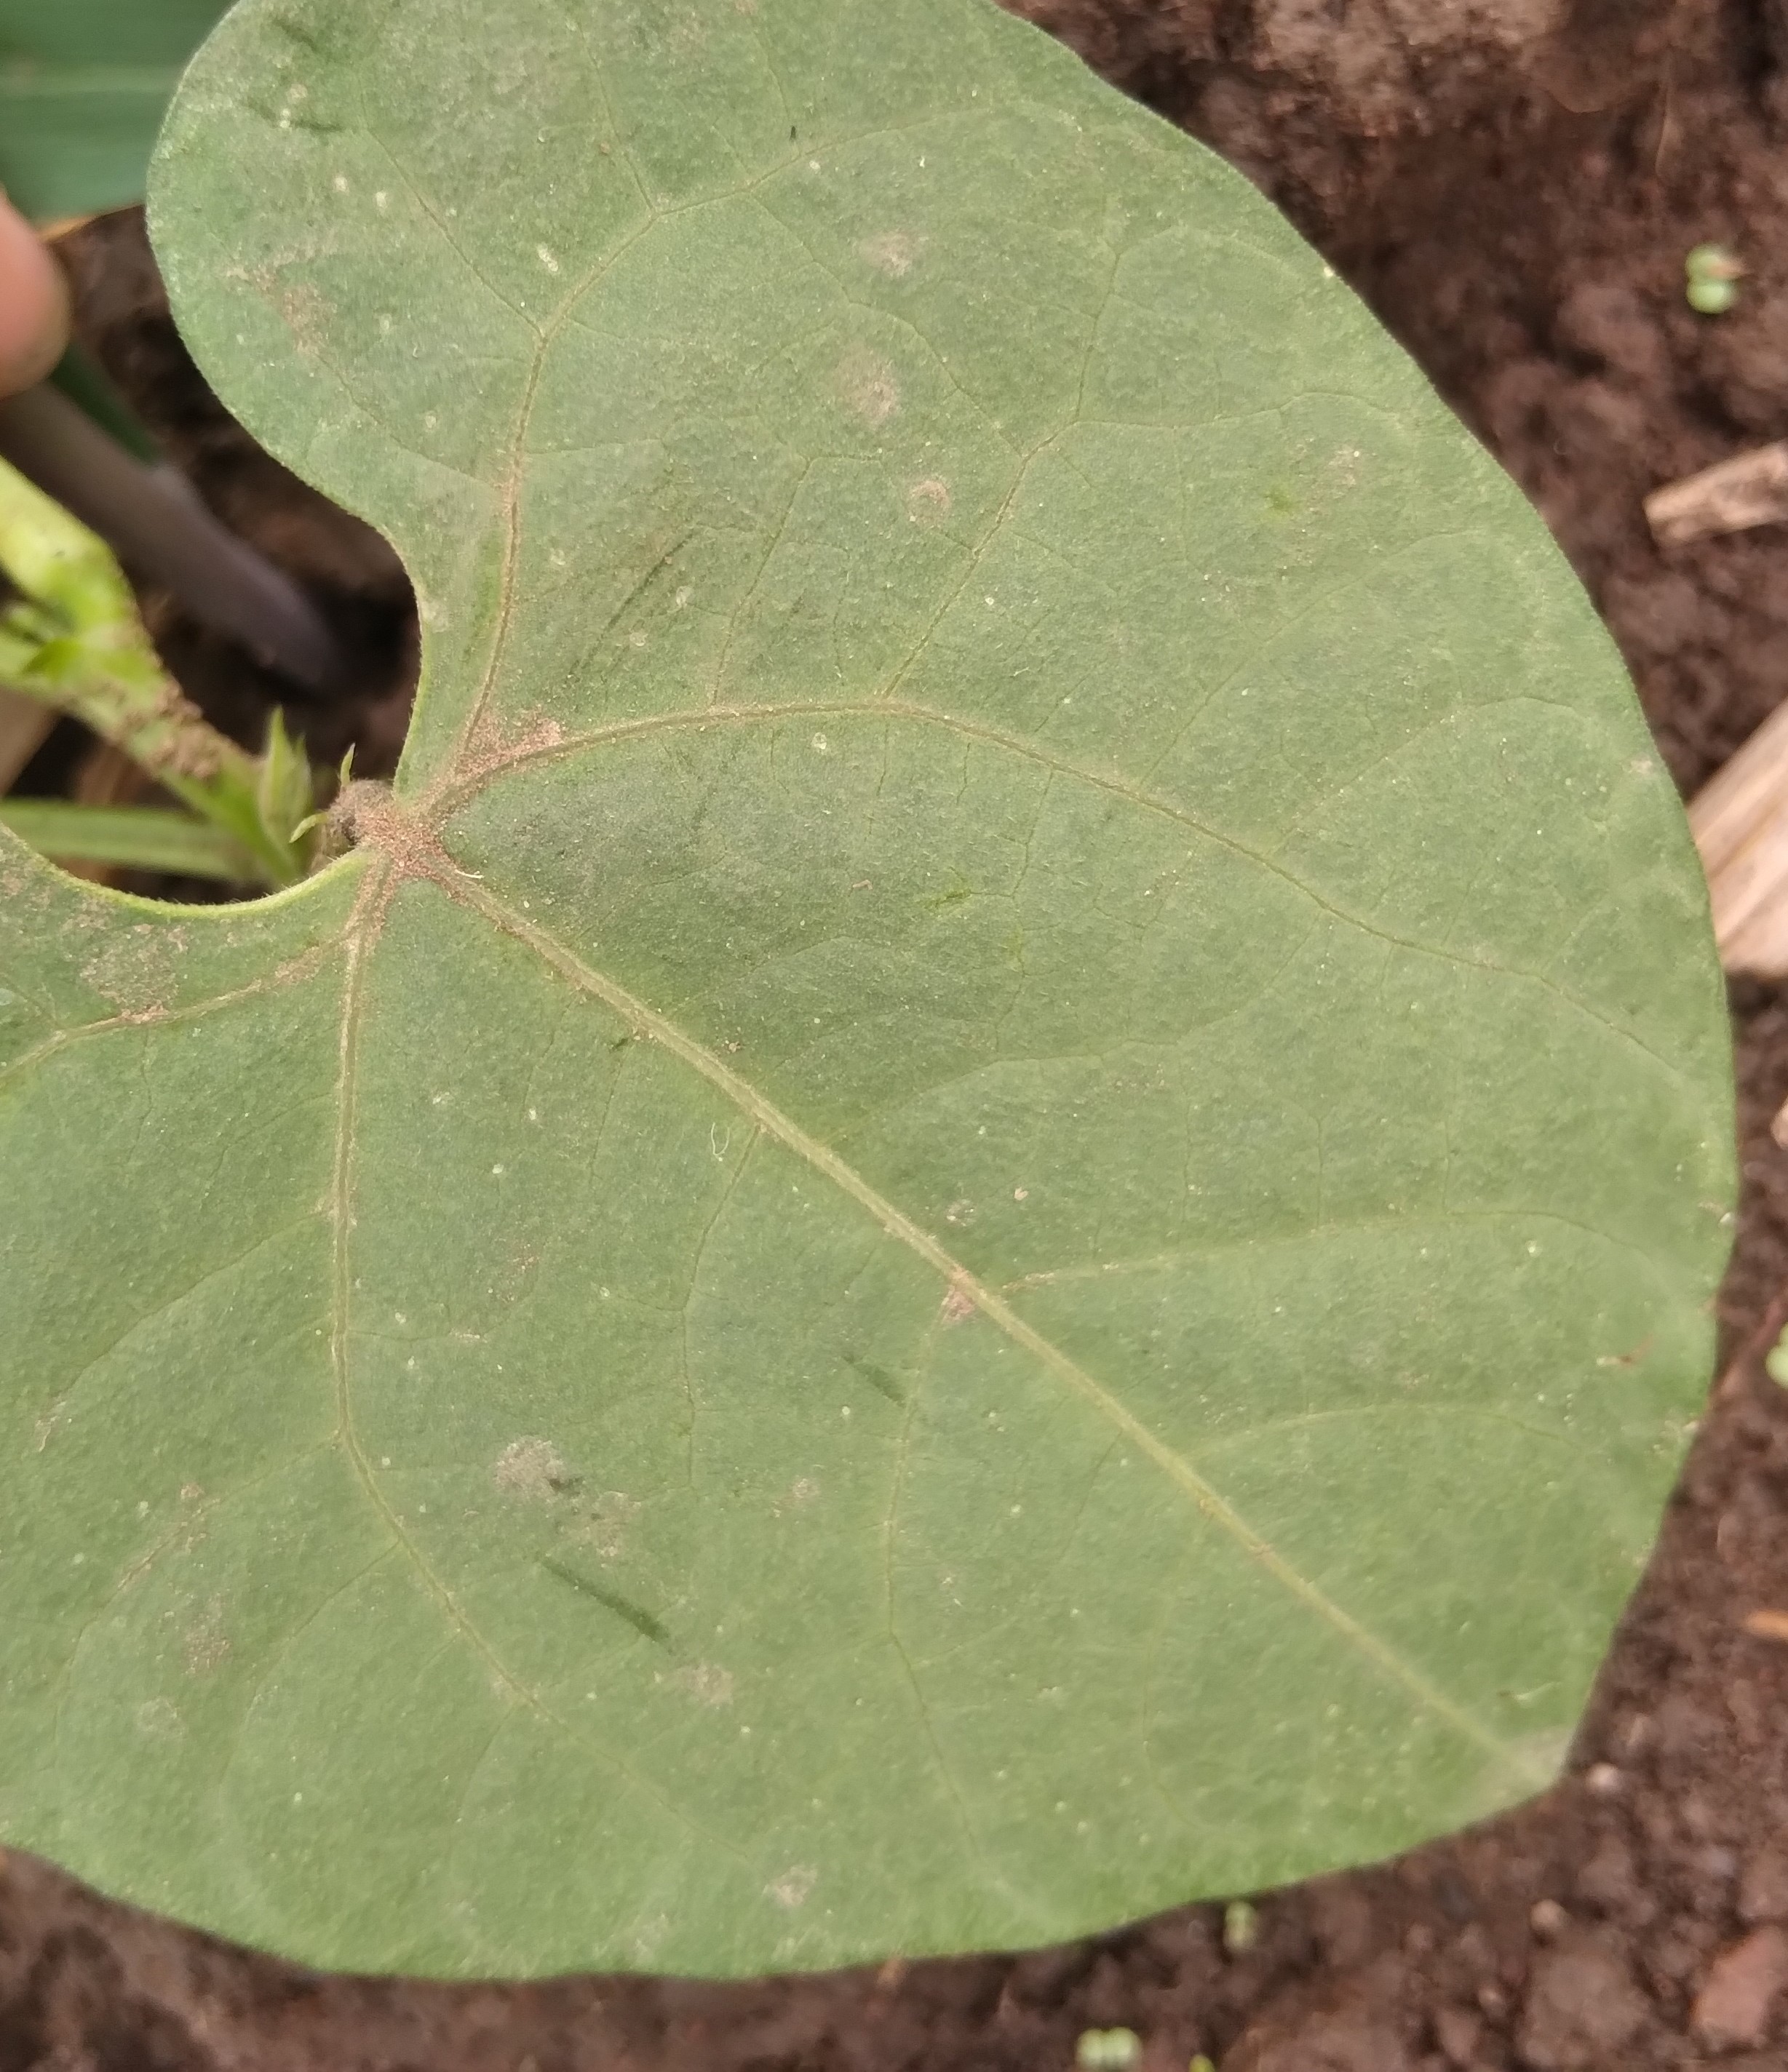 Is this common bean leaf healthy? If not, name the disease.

healthy
